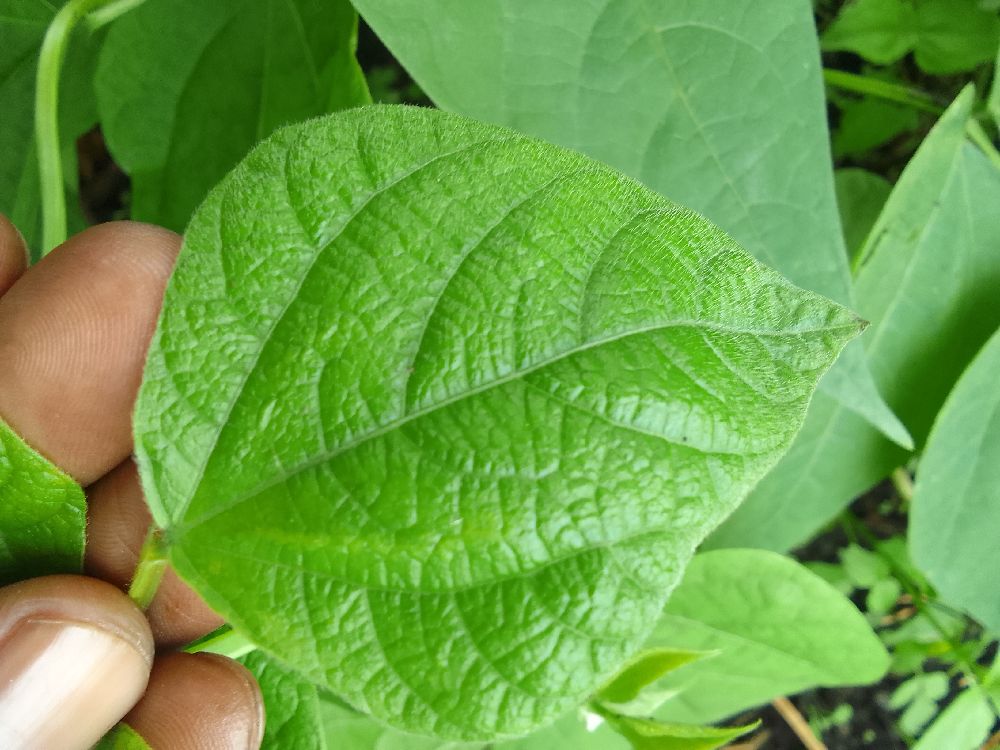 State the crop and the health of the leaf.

common bean, healthy
